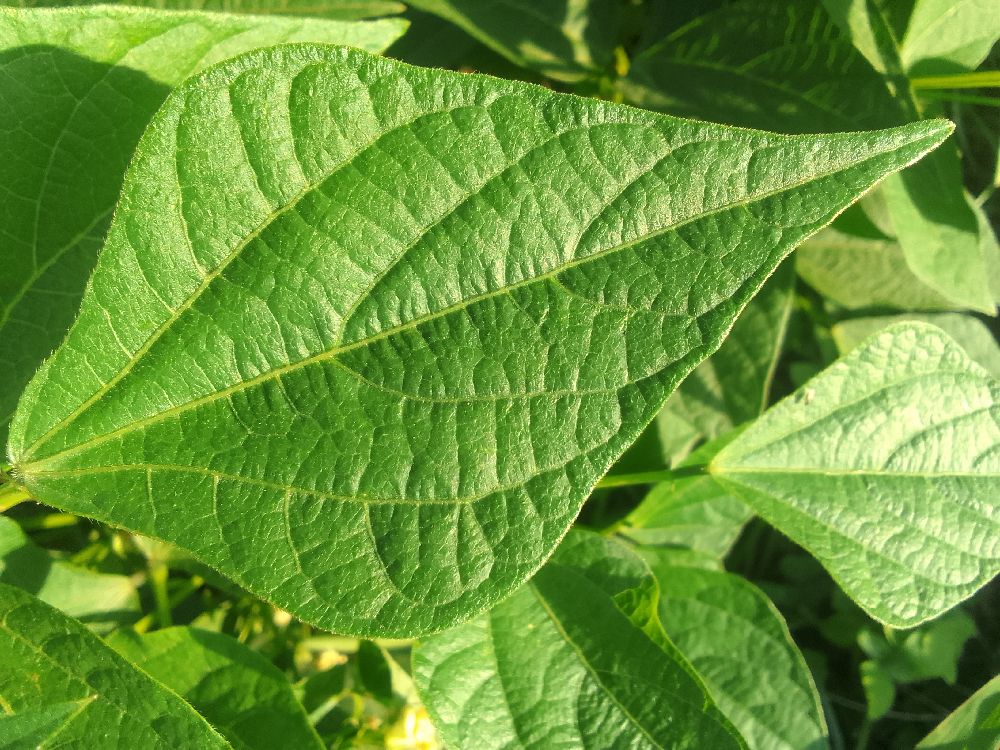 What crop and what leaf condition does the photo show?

common bean, healthy
